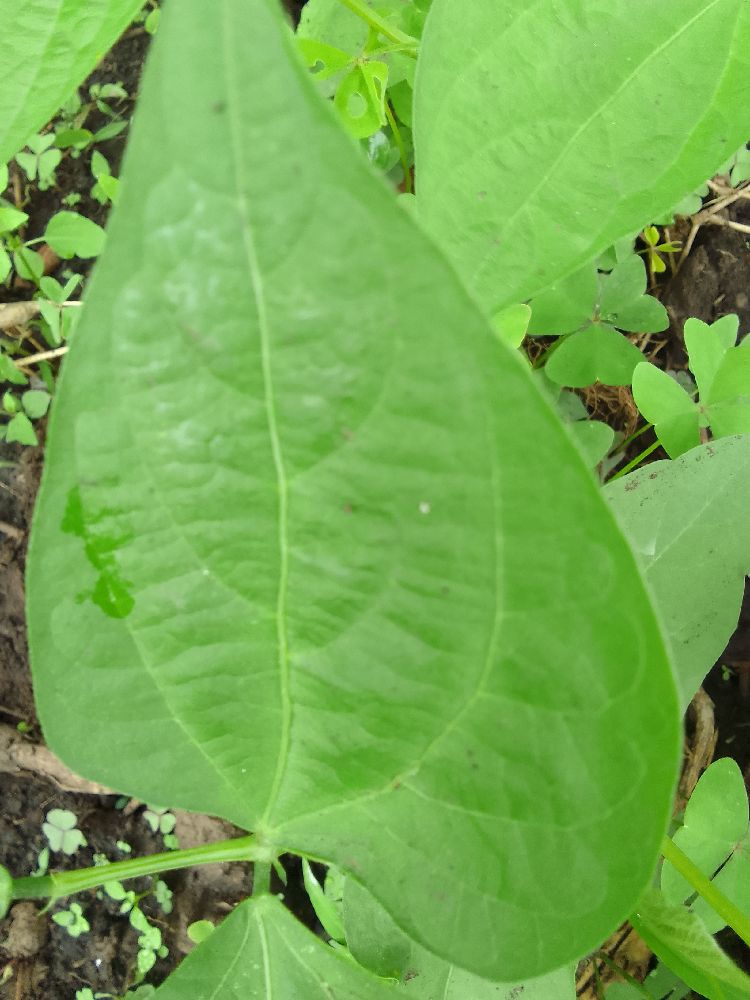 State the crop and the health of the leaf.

common bean, healthy
